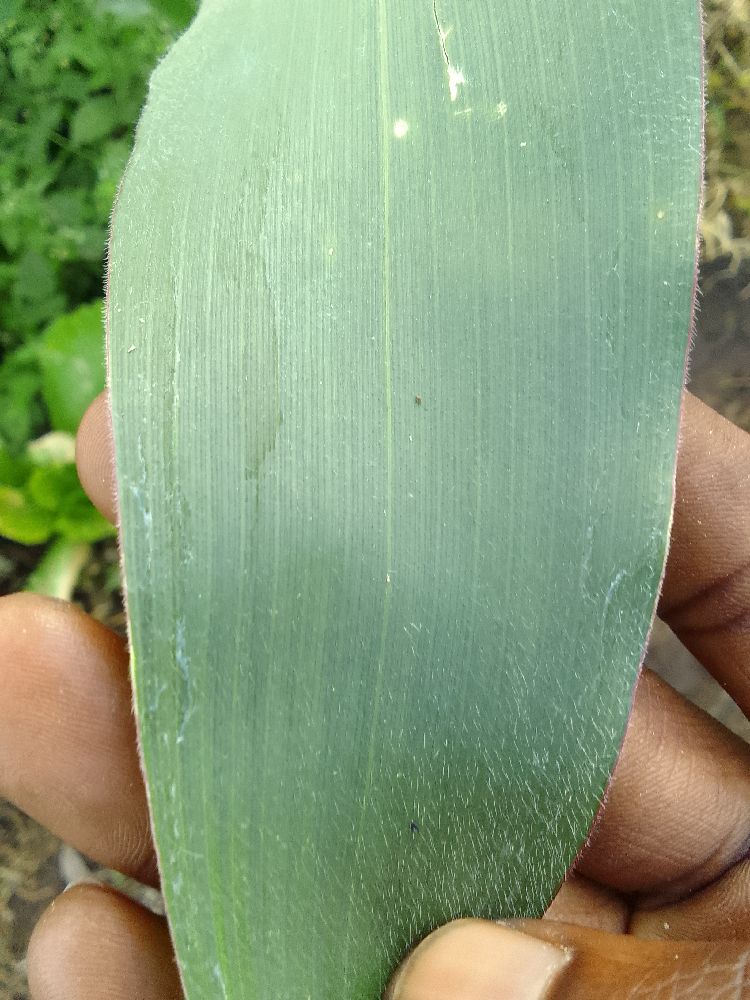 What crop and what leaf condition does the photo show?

maize, healthy
